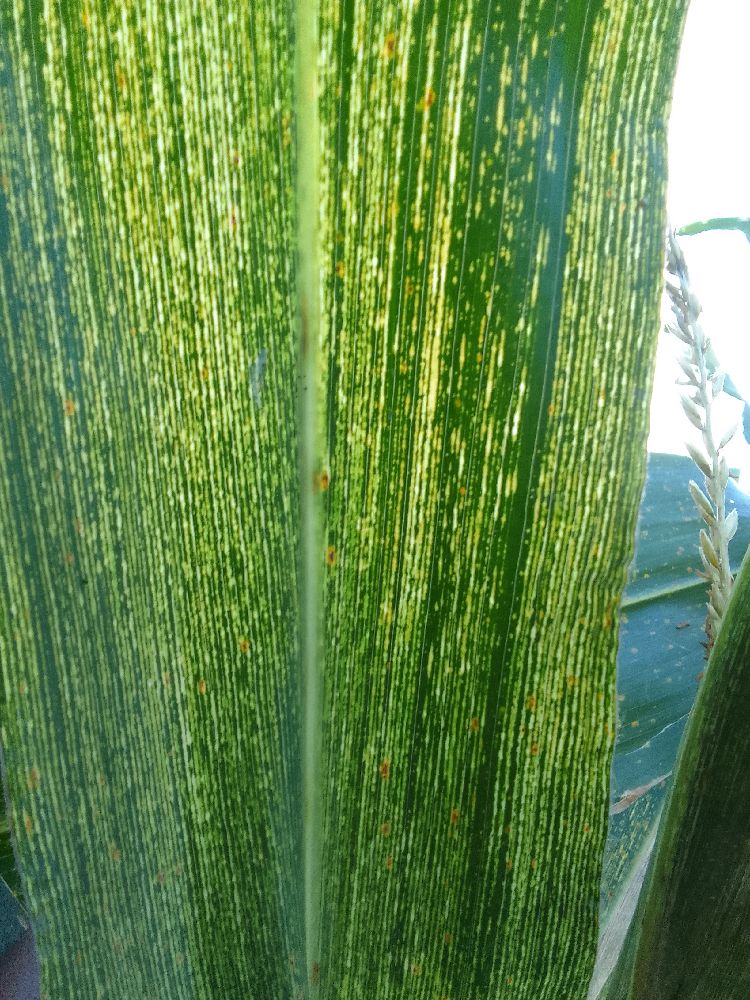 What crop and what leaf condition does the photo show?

maize, maize streak virus
